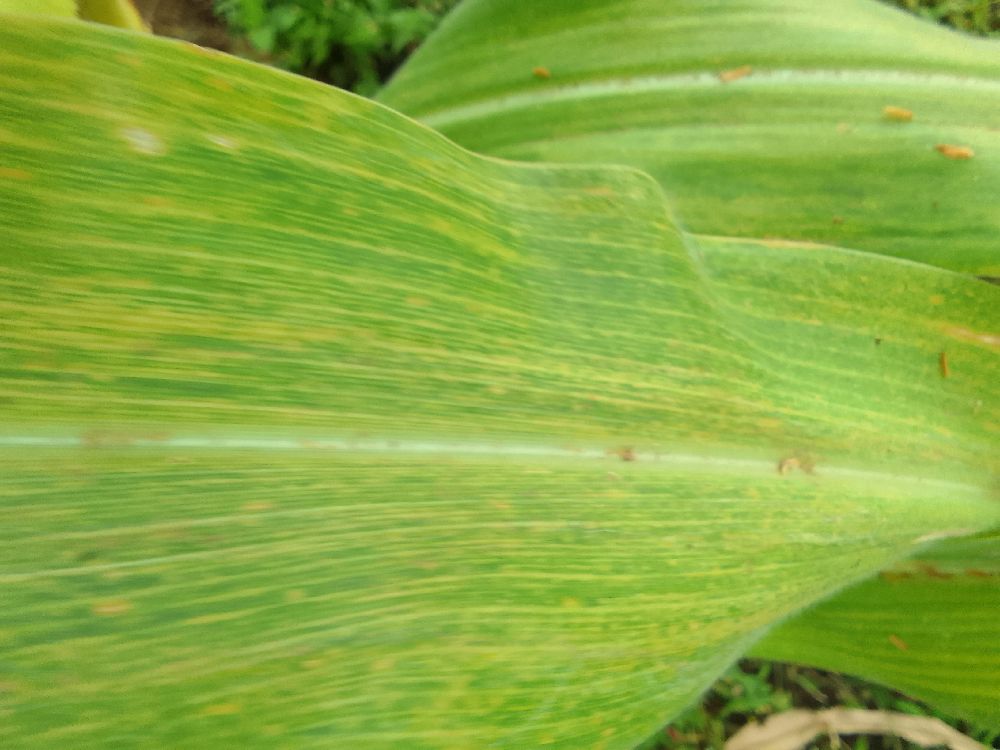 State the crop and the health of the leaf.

maize, maize lethal necrosis
